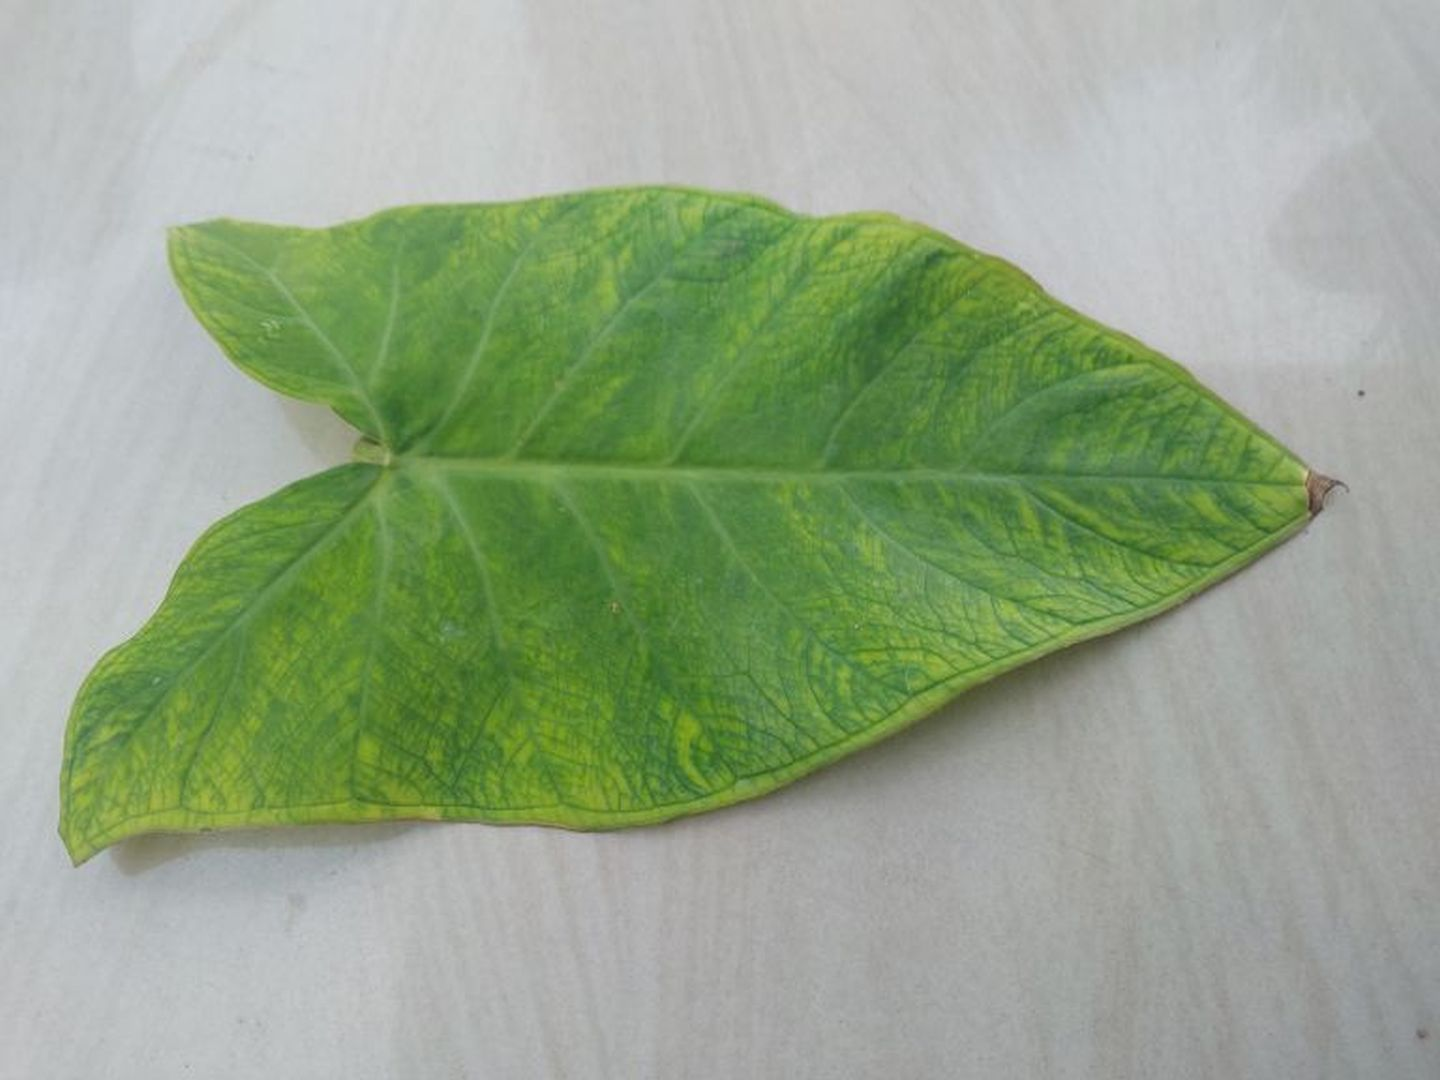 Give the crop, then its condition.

taro, mosaic
